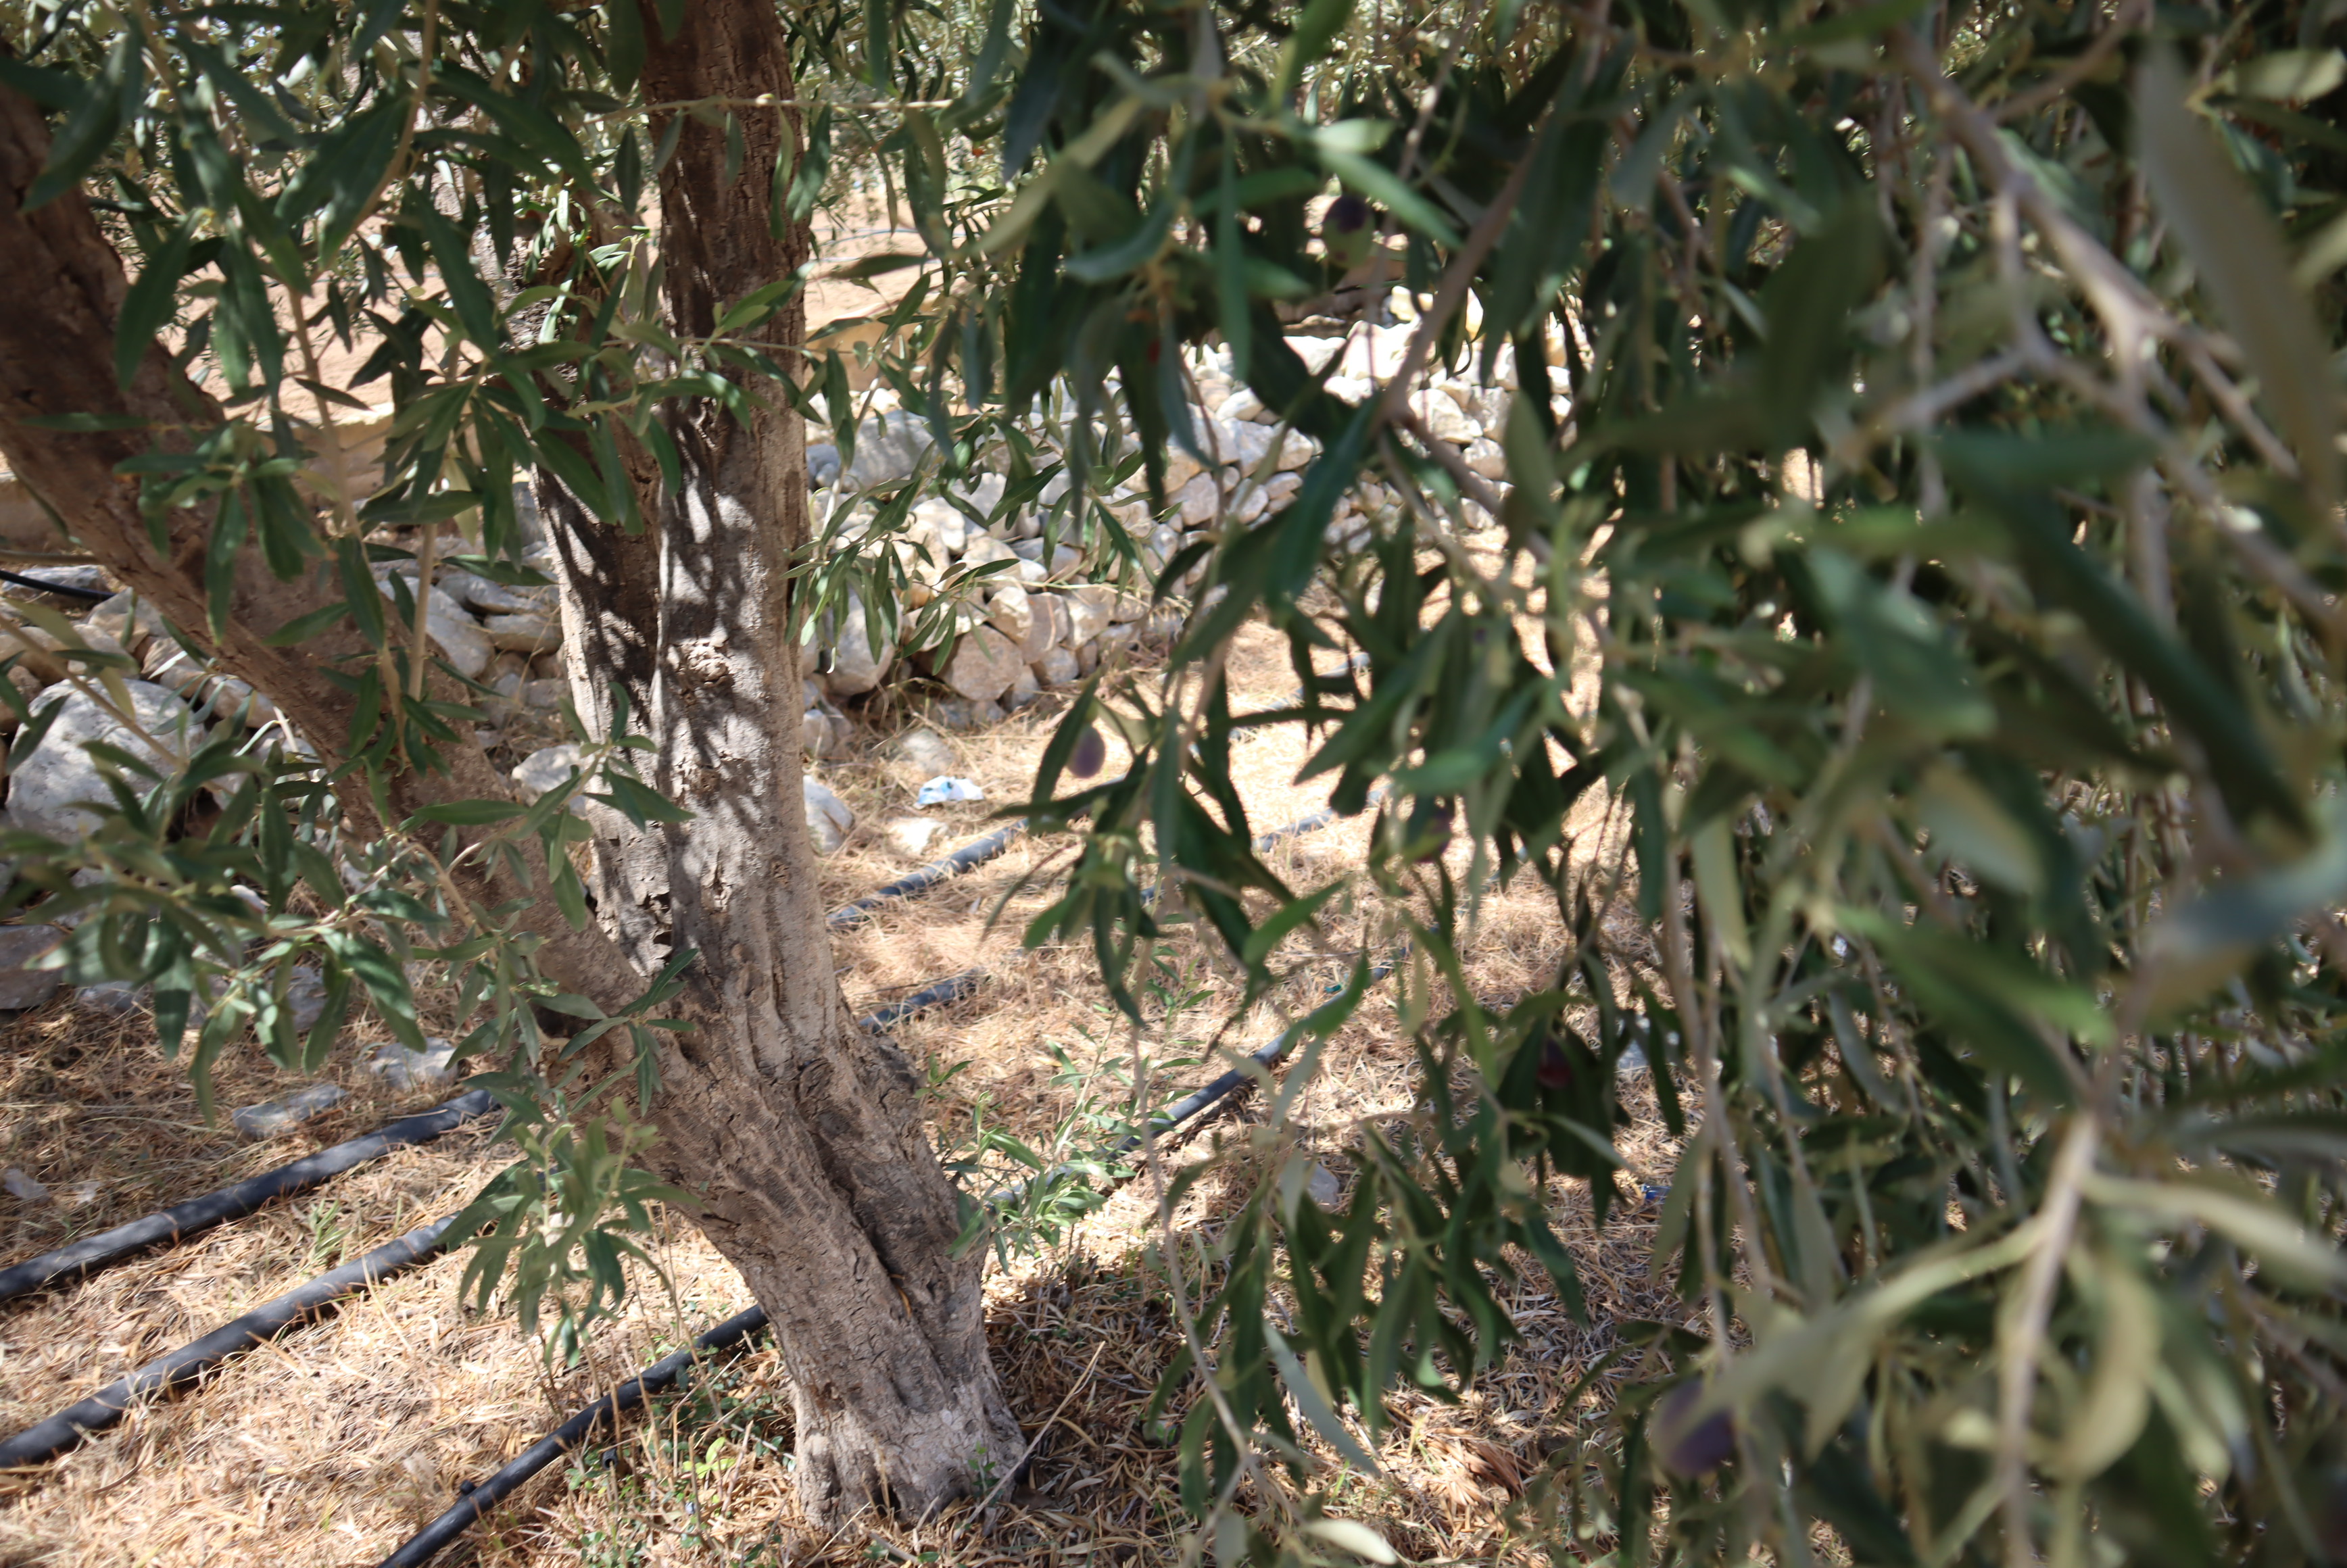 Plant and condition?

olive, healthy
